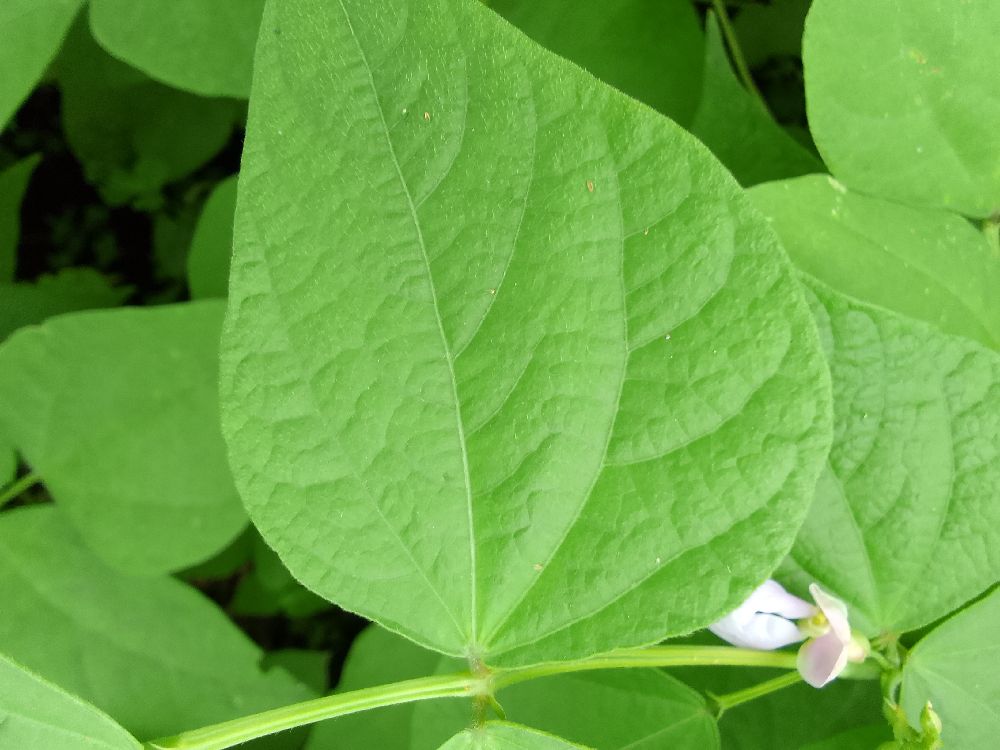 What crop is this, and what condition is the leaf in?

common bean, healthy
